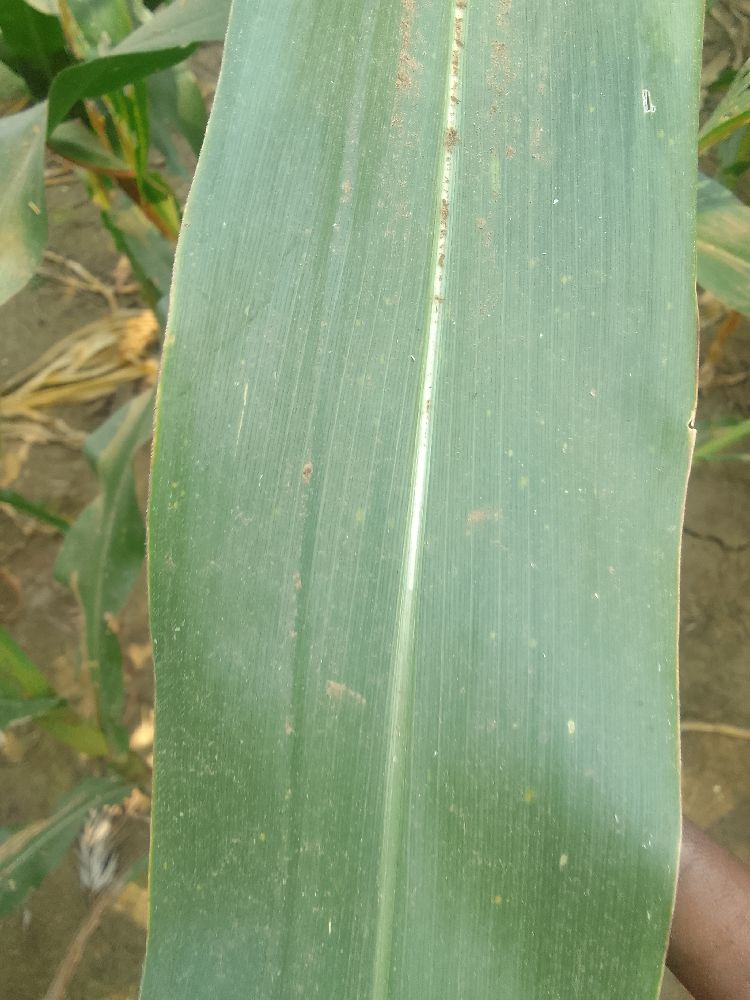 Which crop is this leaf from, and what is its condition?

maize, healthy
